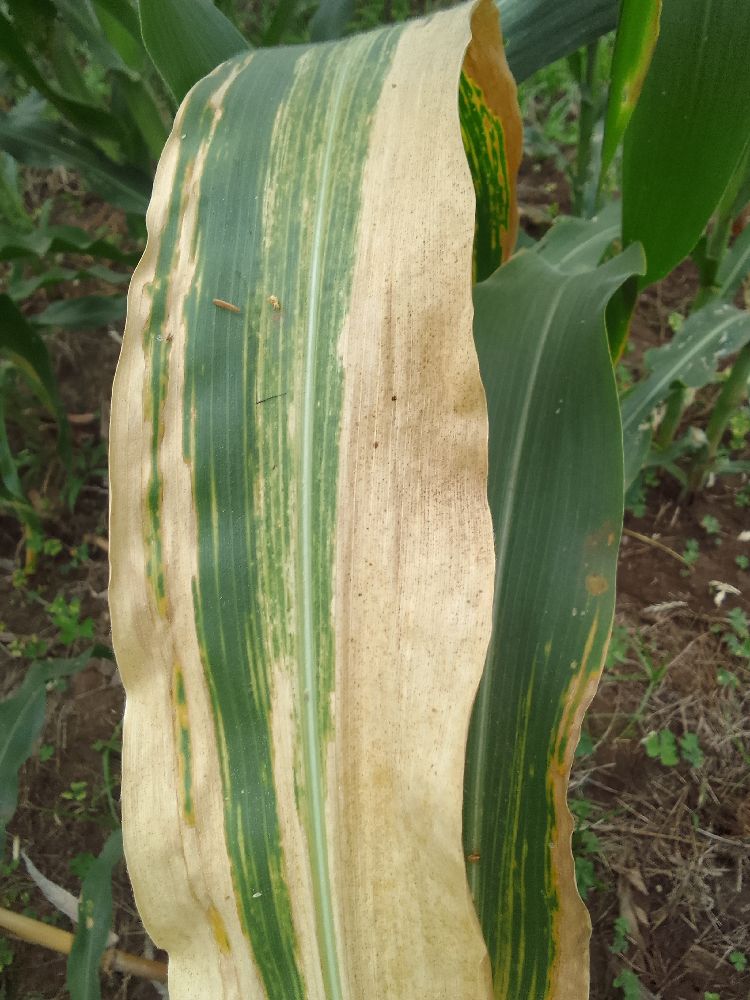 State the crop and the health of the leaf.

maize, maize lethal necrosis
